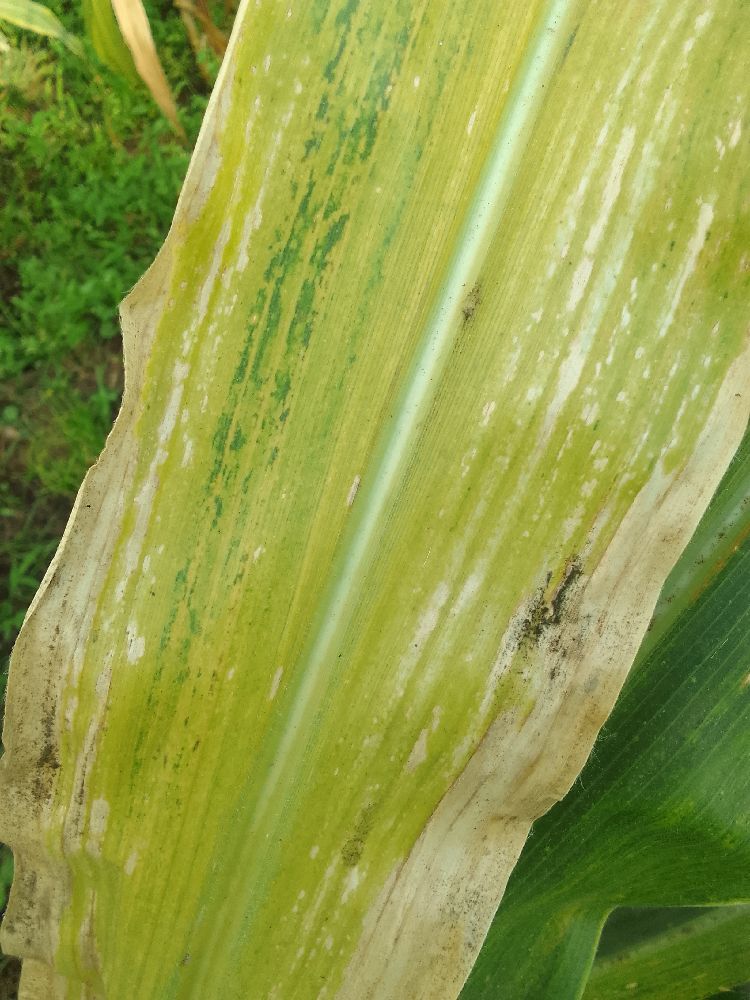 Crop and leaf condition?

maize, maize lethal necrosis
